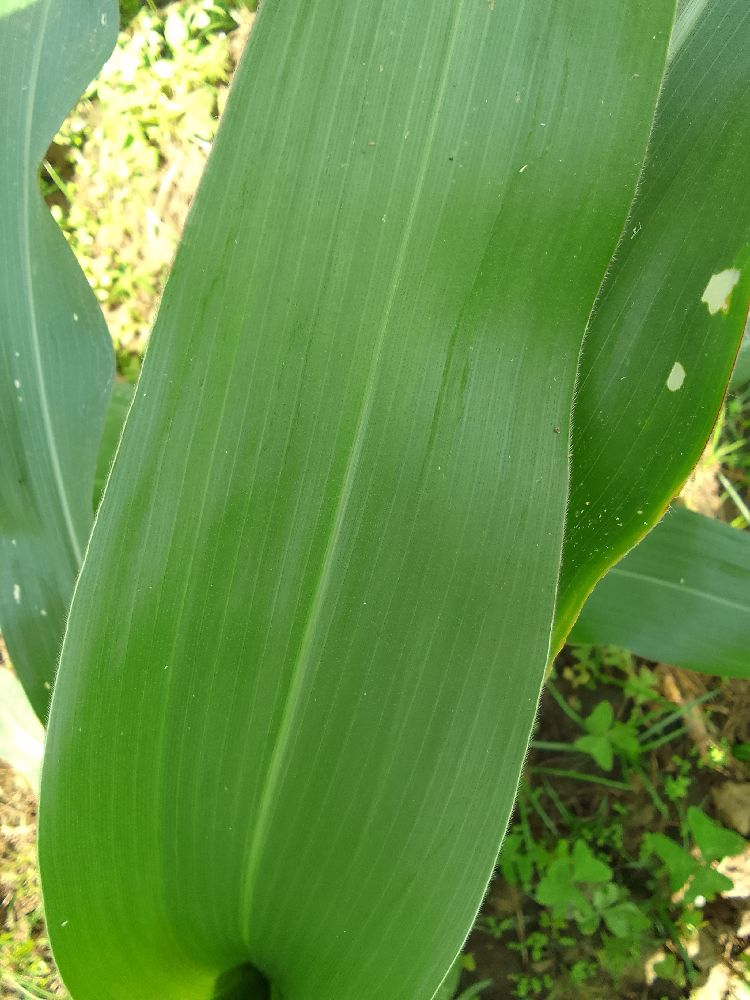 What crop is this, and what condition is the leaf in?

maize, healthy
